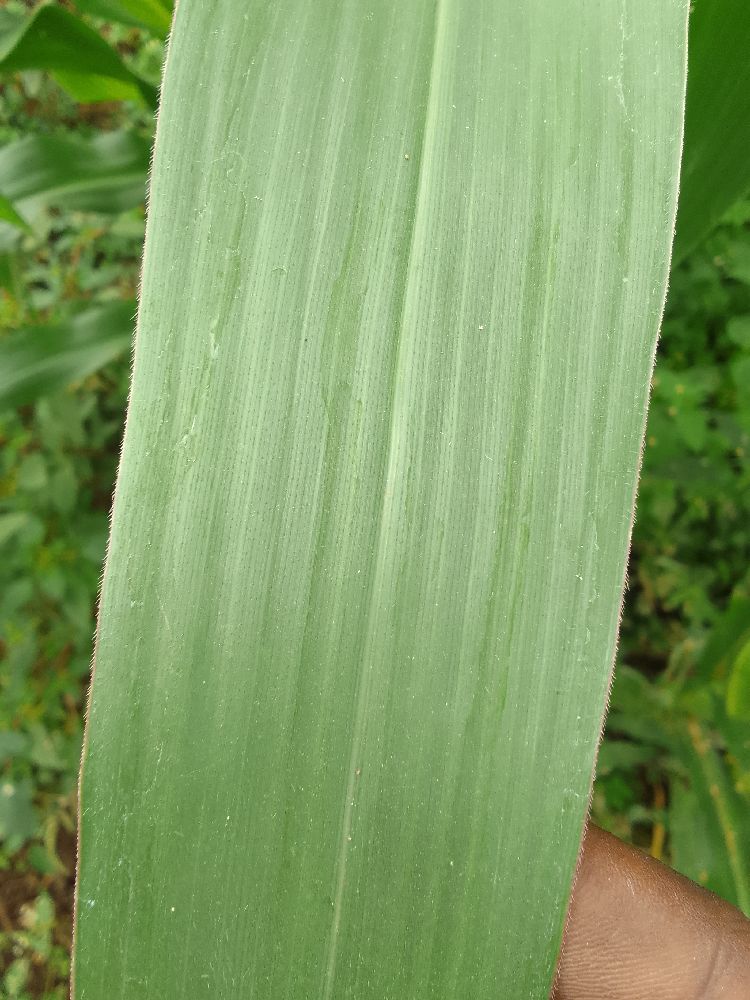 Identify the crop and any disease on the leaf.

maize, healthy
